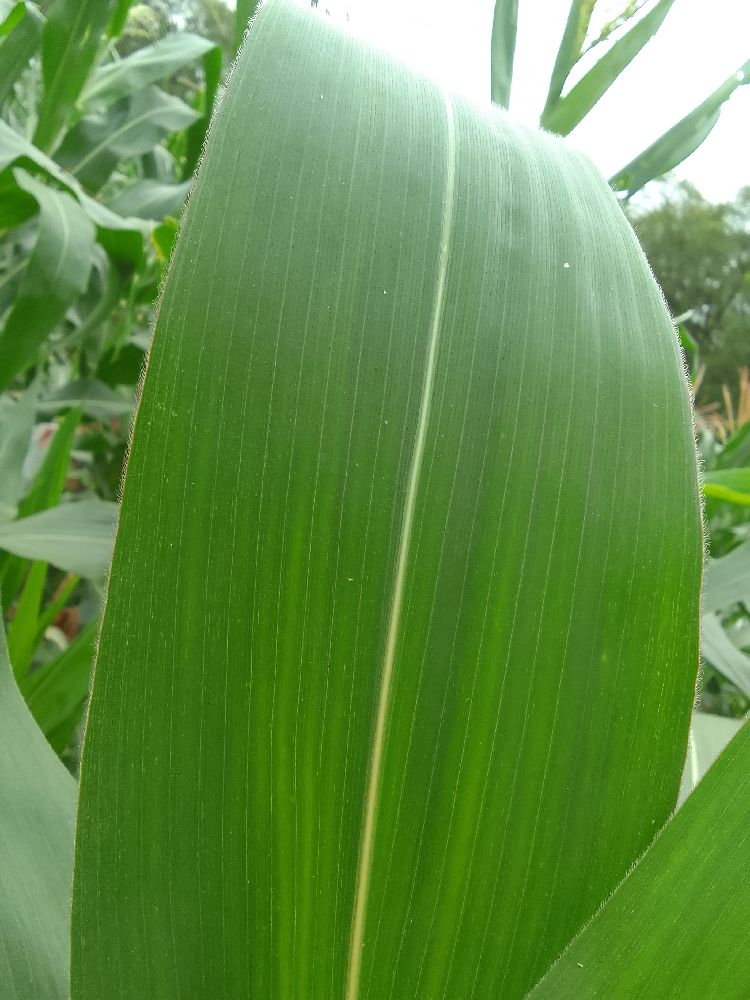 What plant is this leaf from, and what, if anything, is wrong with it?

maize, healthy
